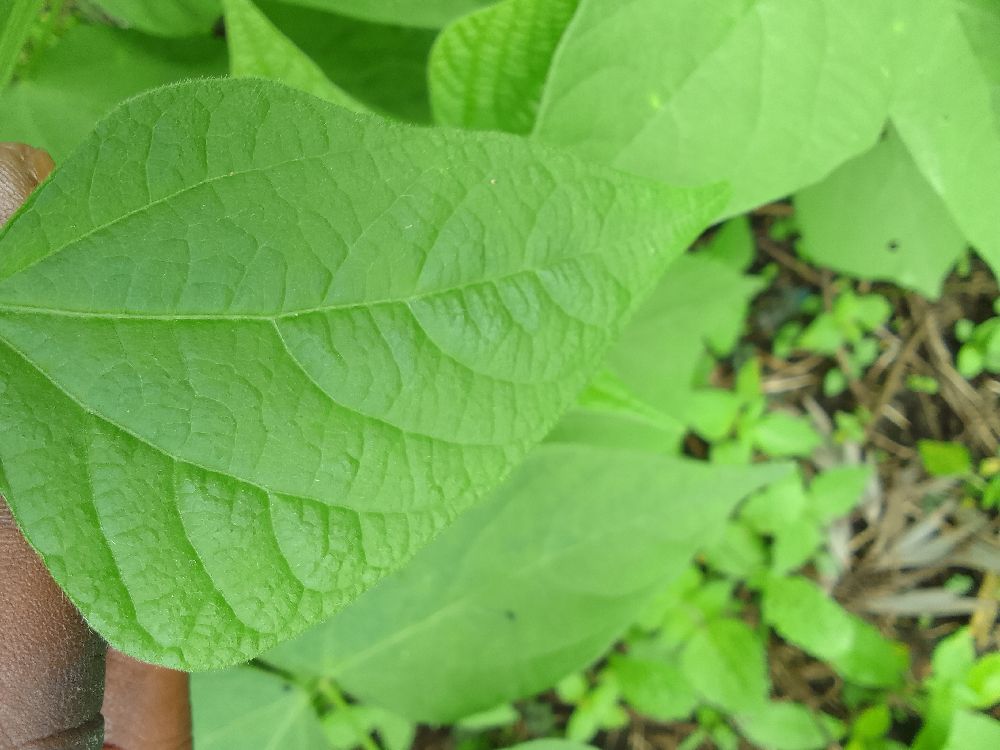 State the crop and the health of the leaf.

common bean, healthy
